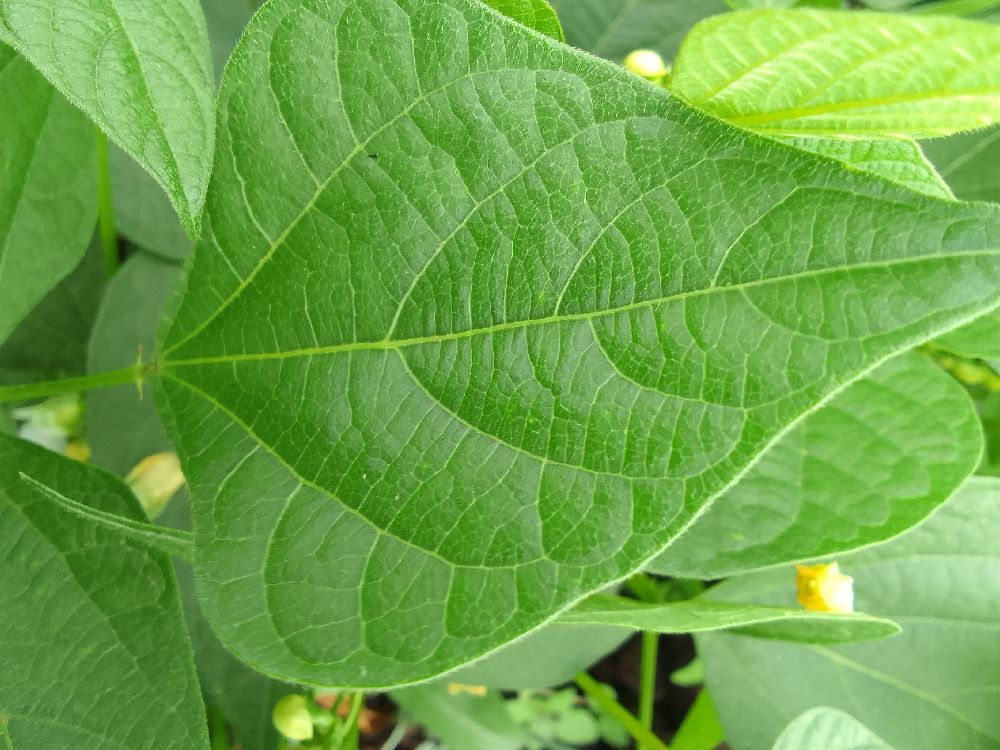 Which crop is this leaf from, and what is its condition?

common bean, healthy
